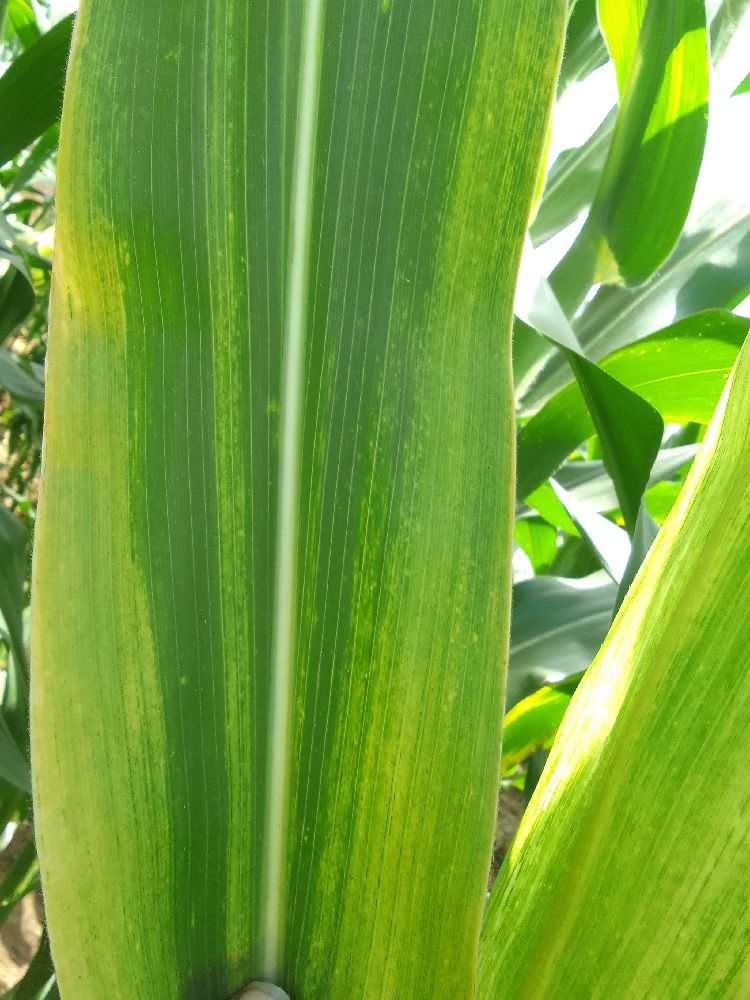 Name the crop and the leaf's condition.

maize, maize lethal necrosis
